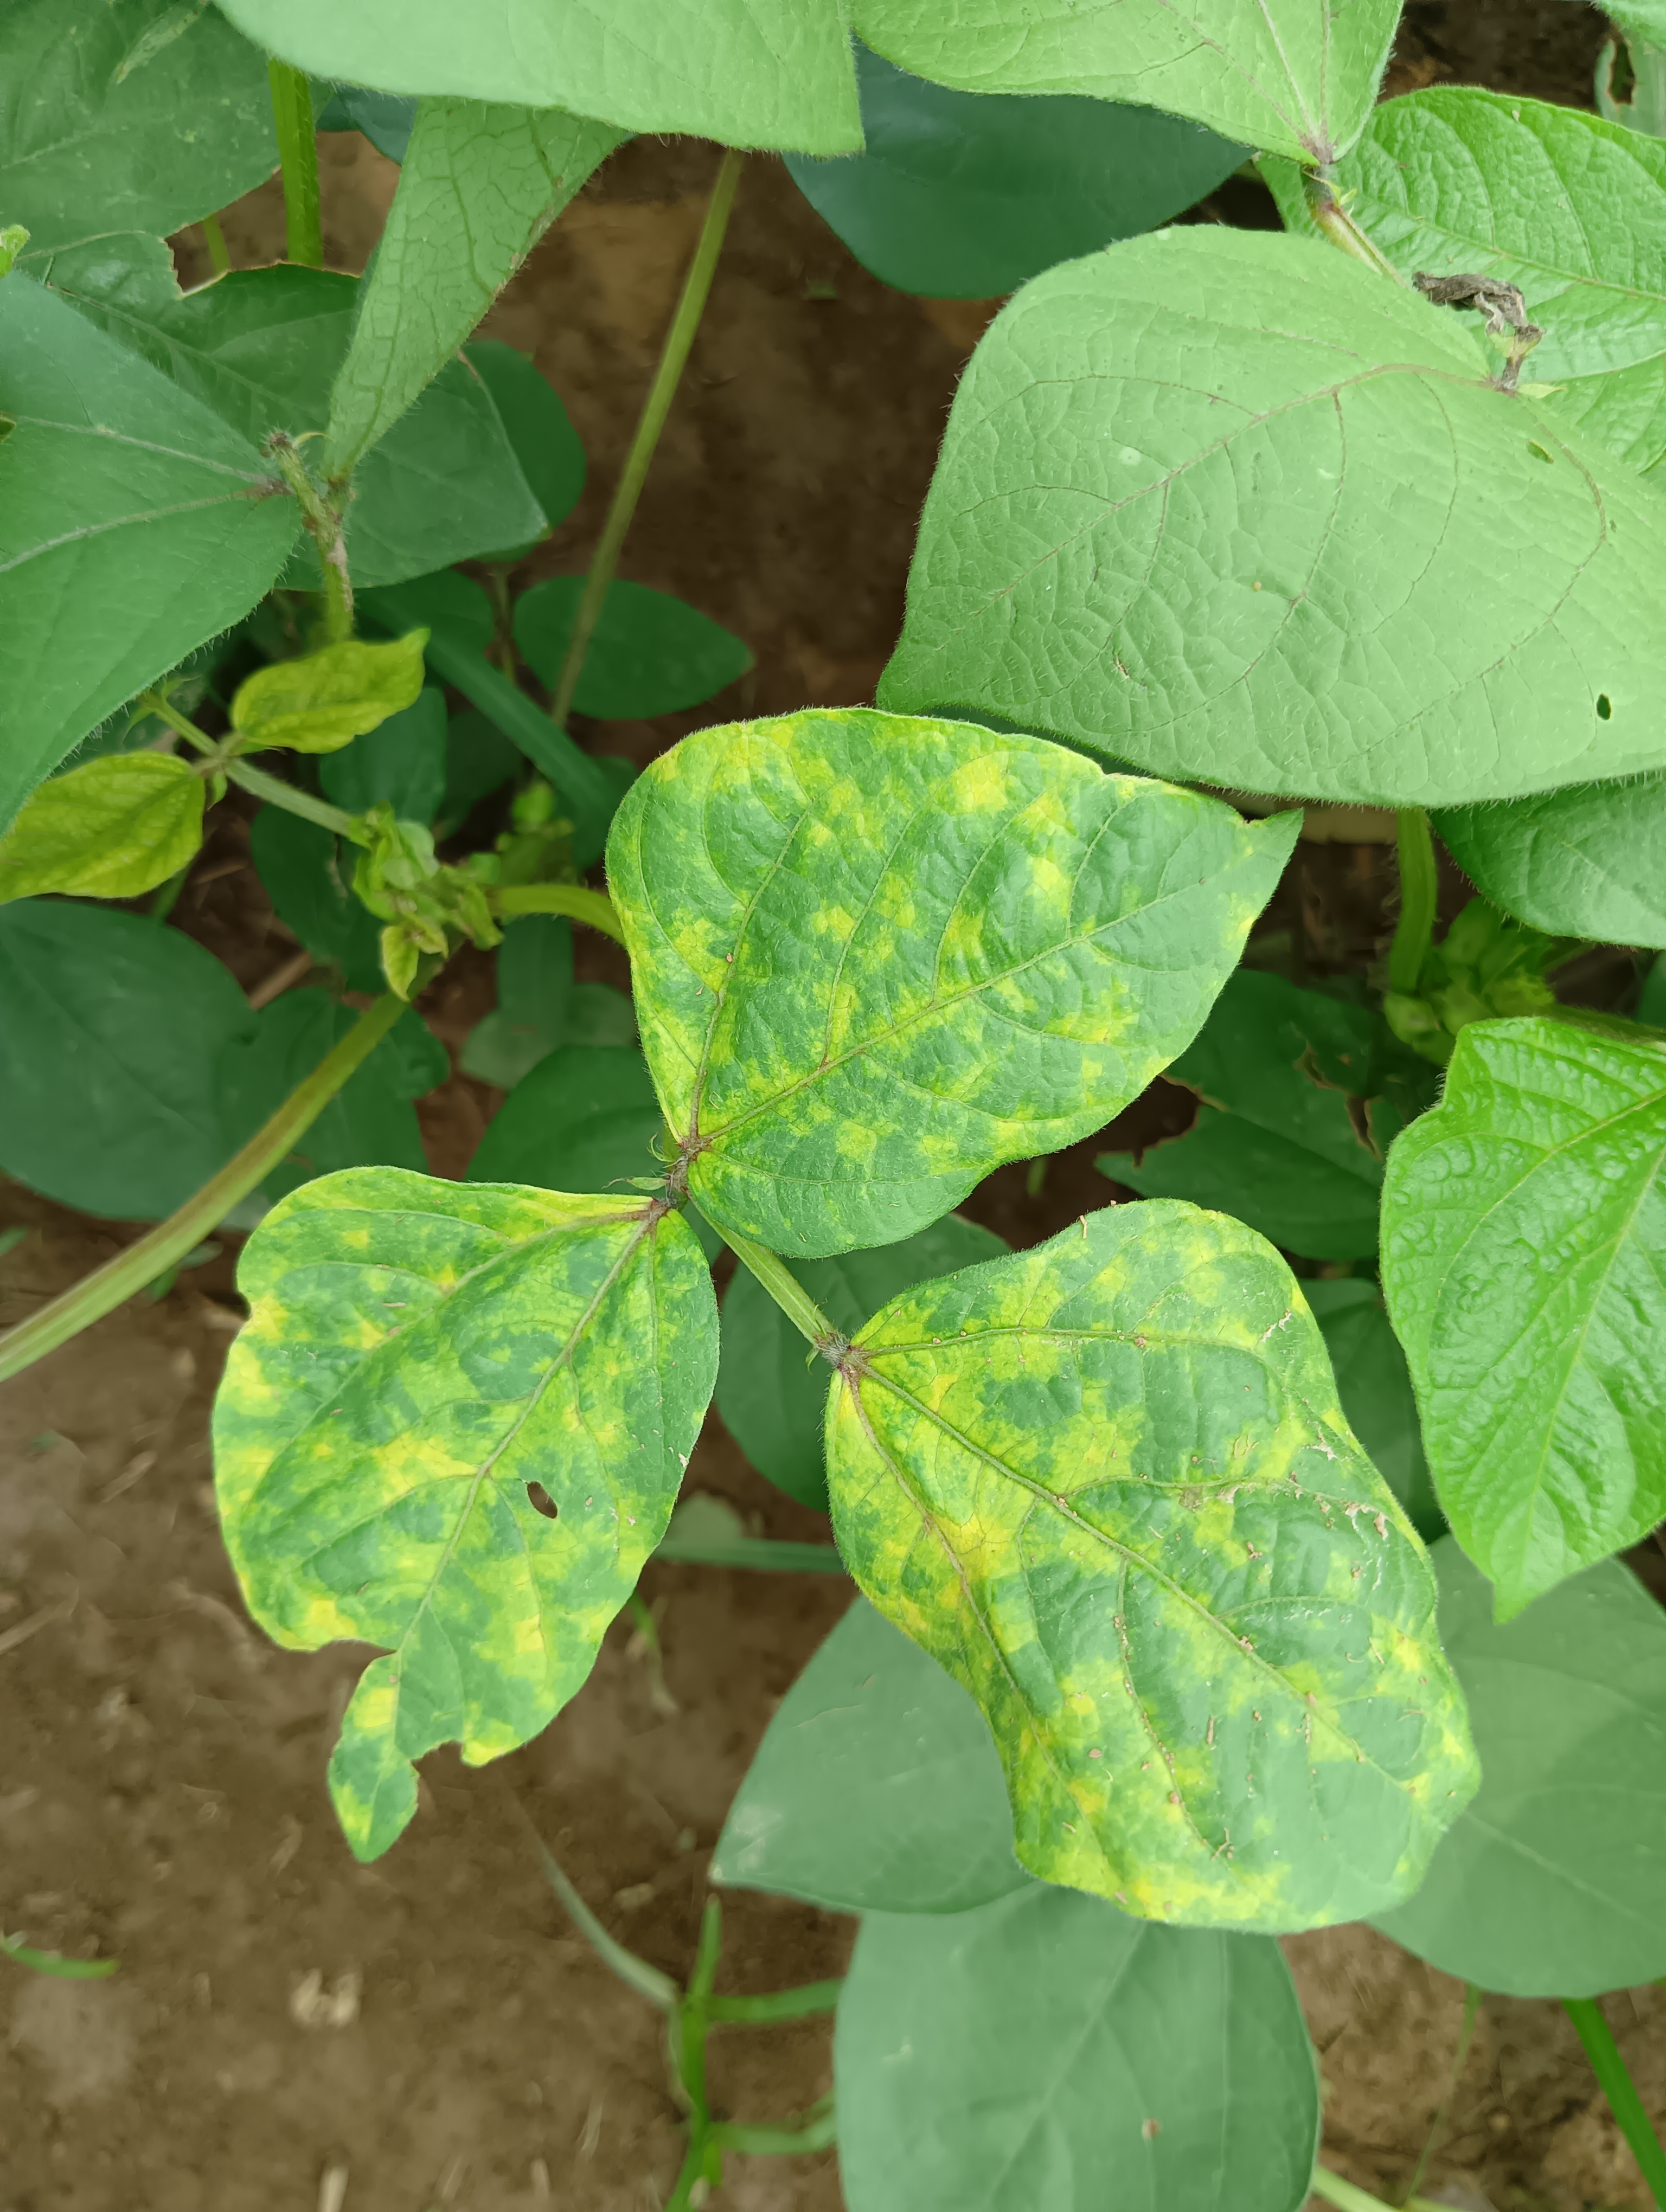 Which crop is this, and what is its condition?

mungbean, yellow mosaic
